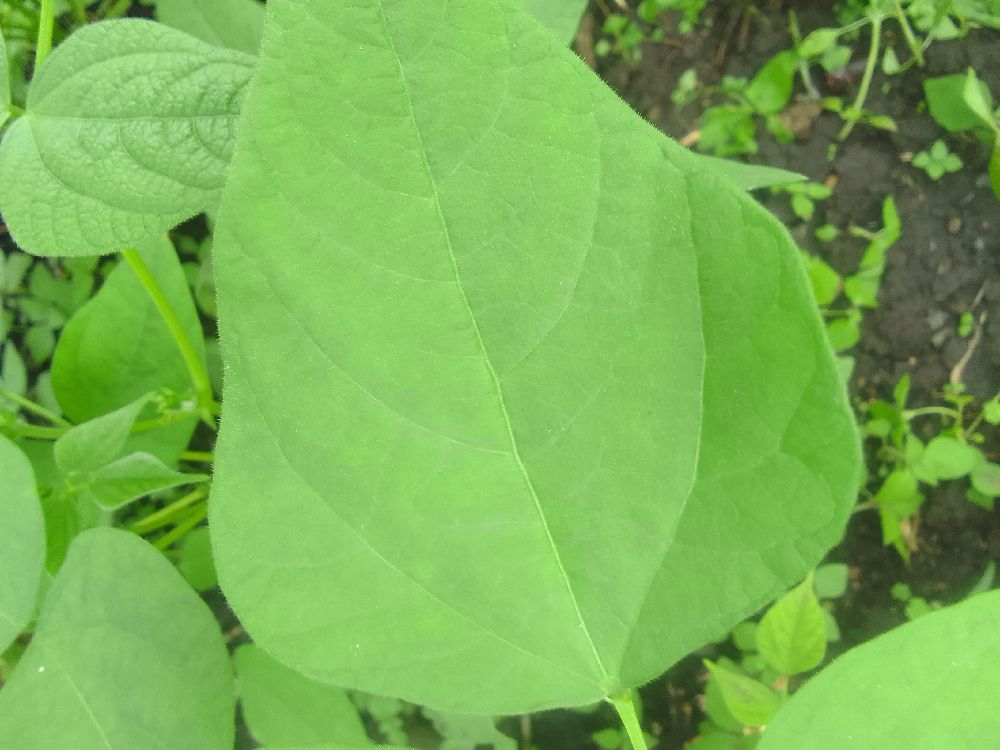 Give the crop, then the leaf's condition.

common bean, healthy
